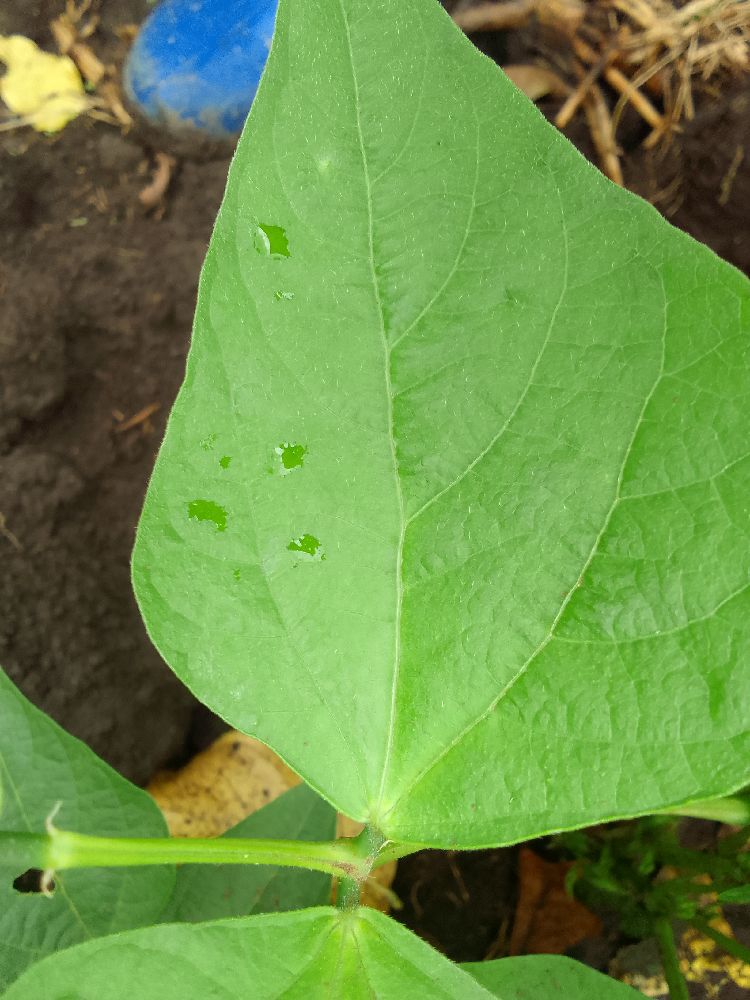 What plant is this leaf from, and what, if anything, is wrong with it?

common bean, healthy
